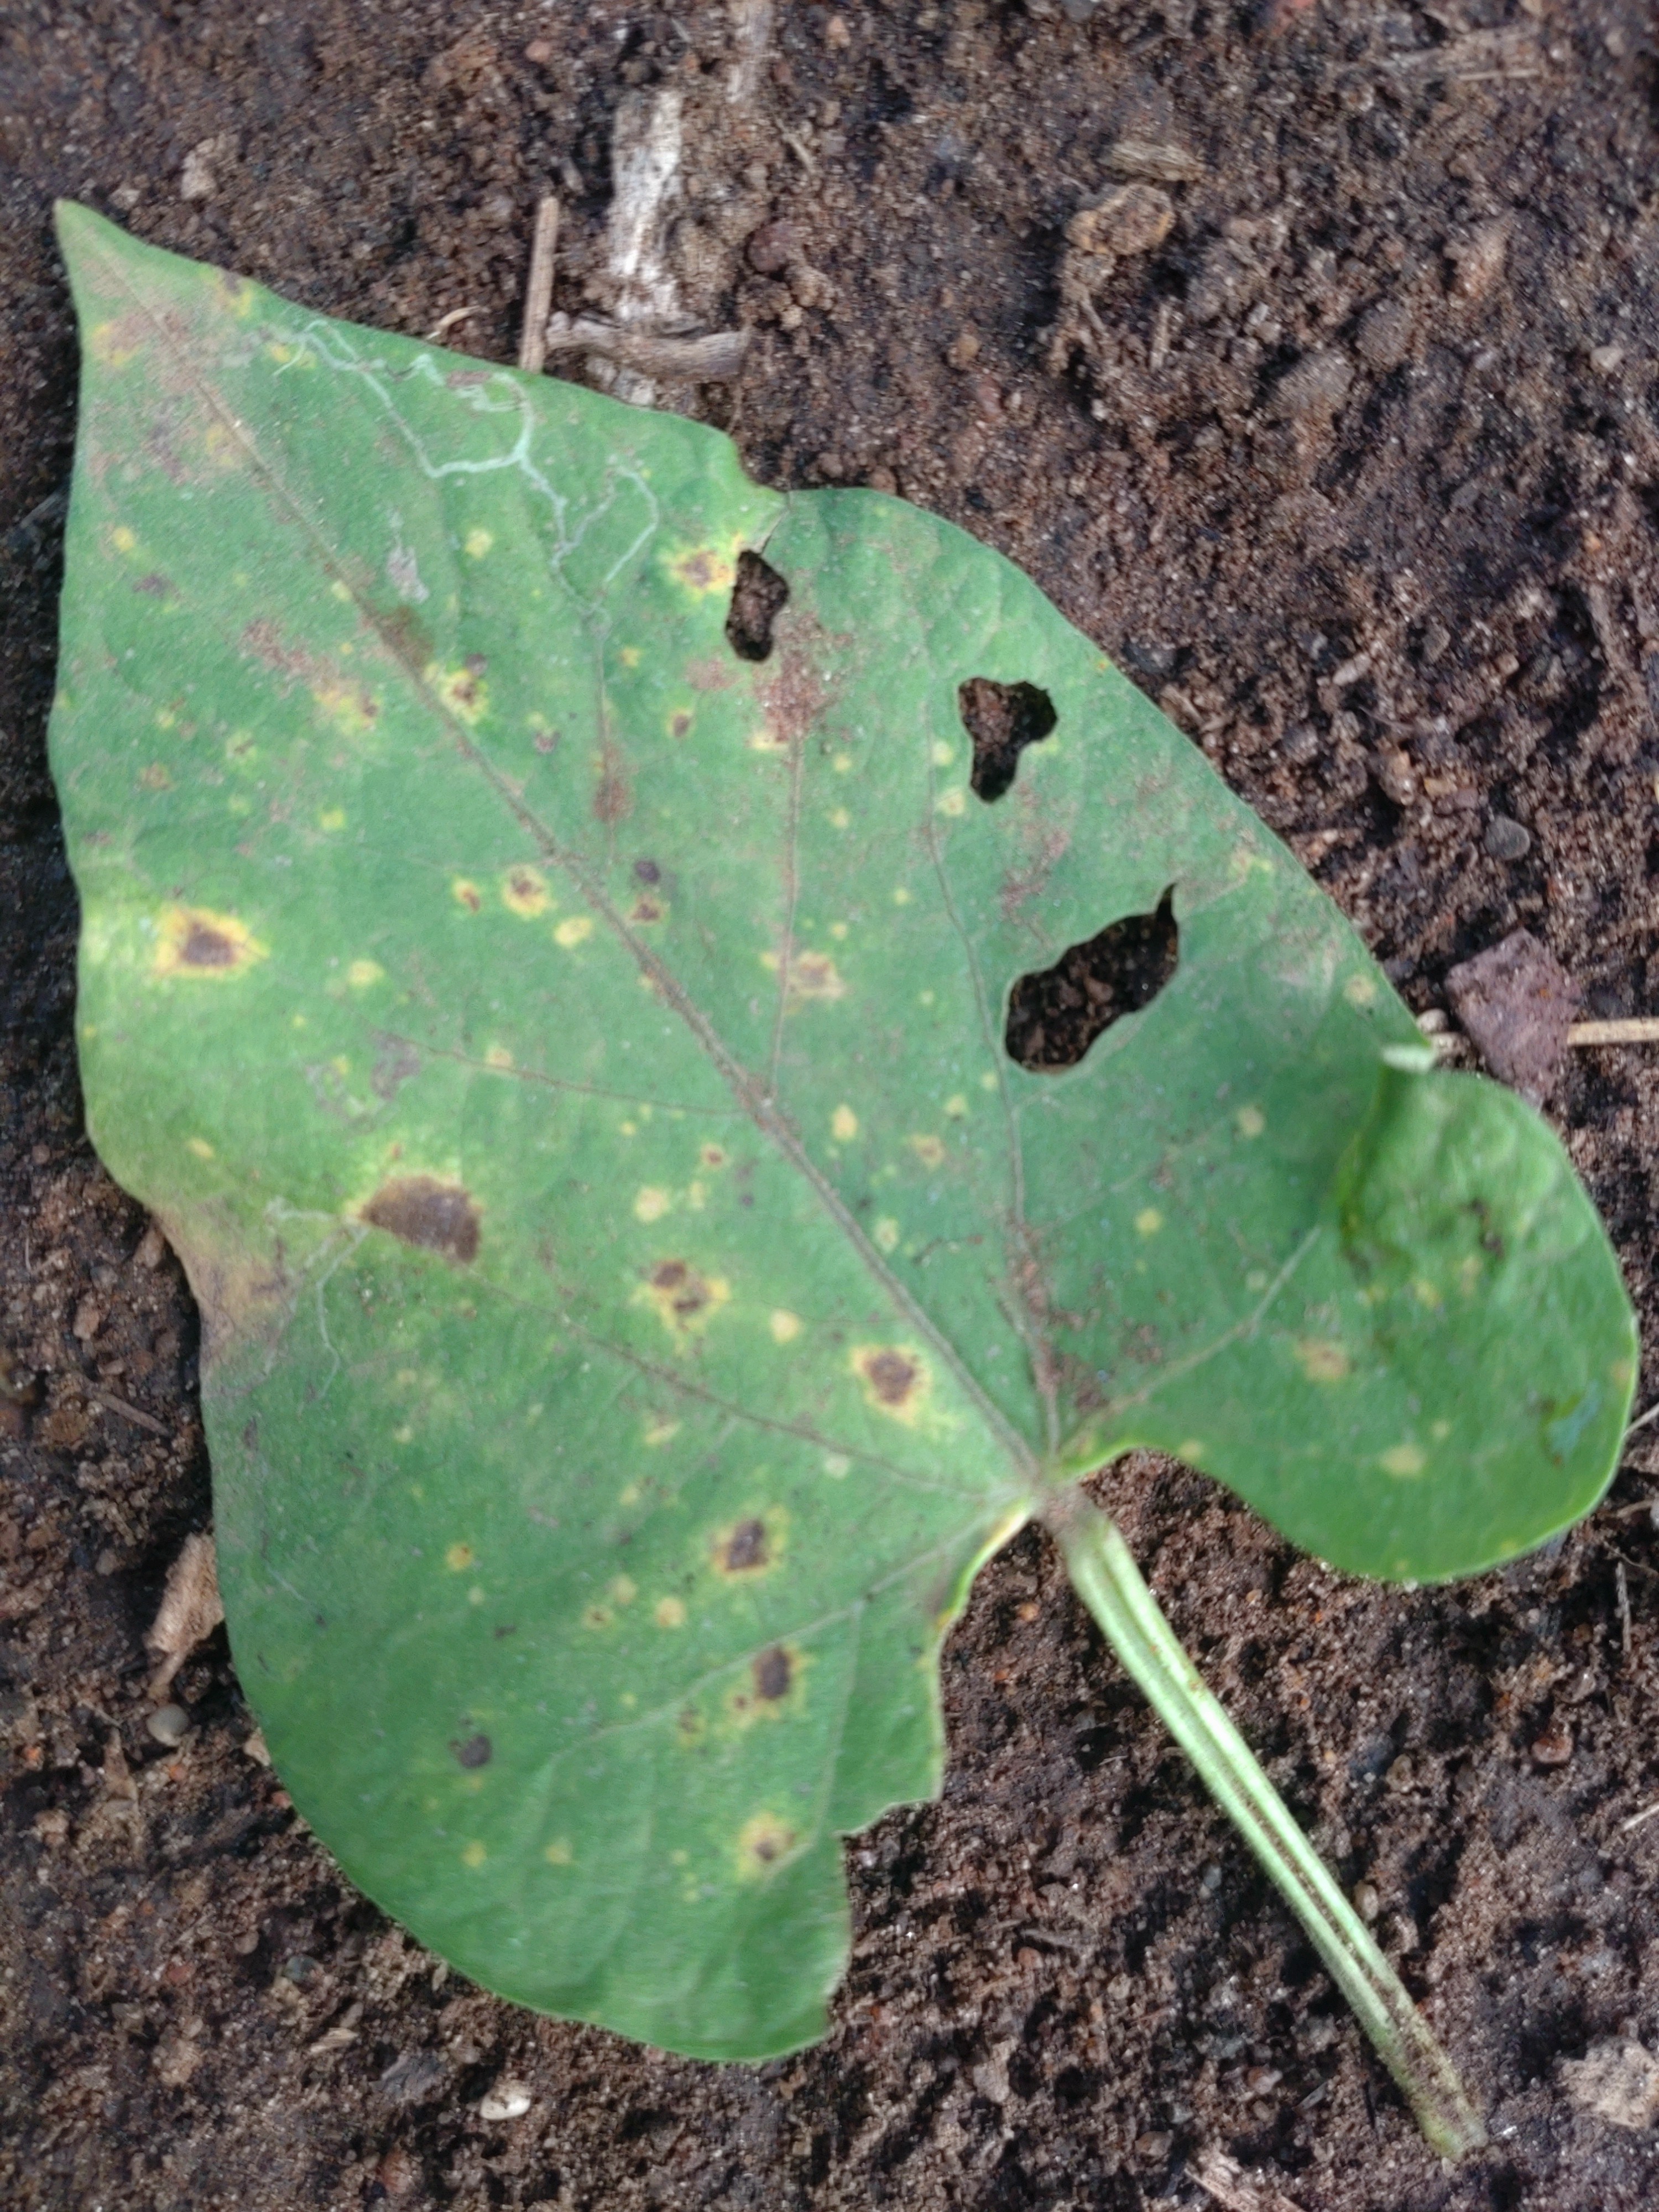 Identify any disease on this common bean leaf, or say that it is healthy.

rust
